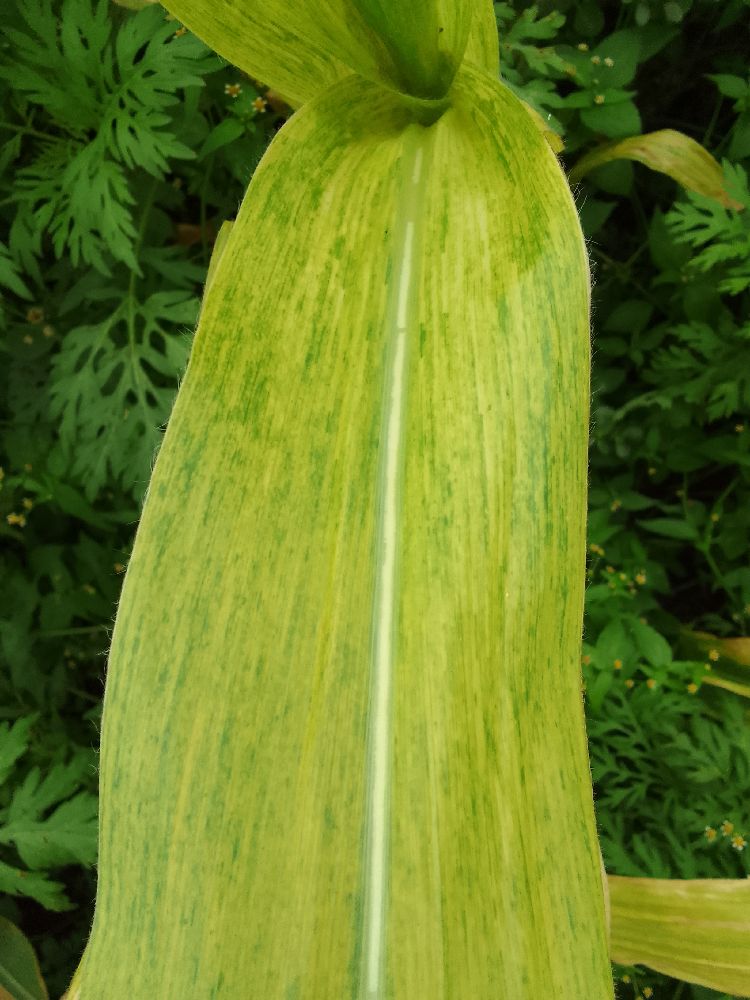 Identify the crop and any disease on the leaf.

maize, maize lethal necrosis
